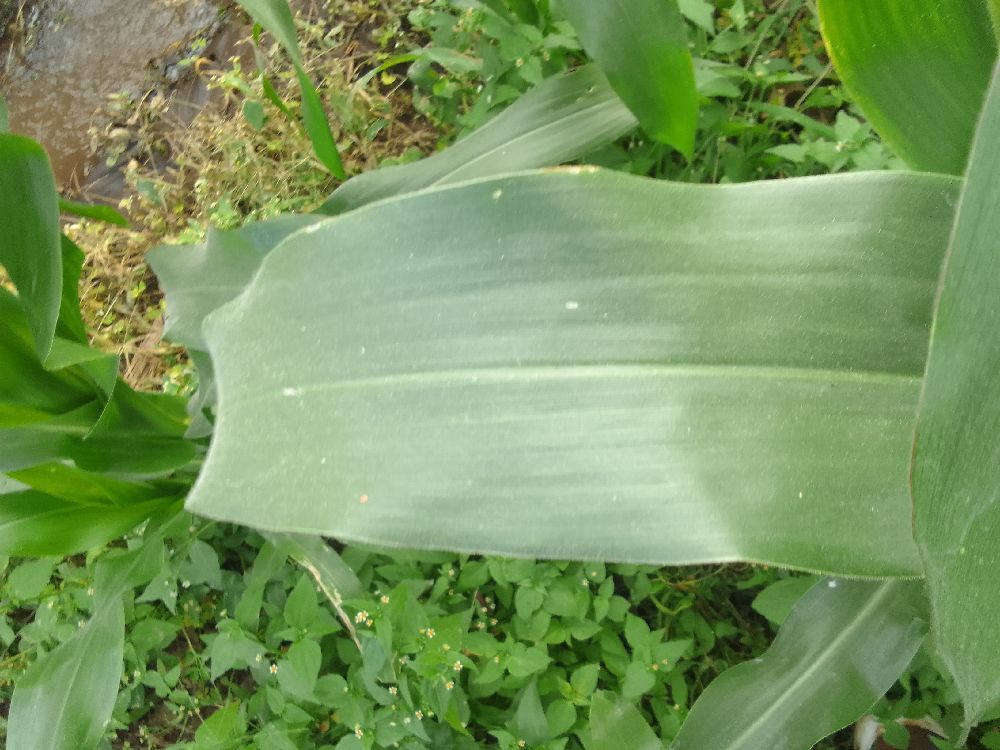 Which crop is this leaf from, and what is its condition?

maize, healthy
